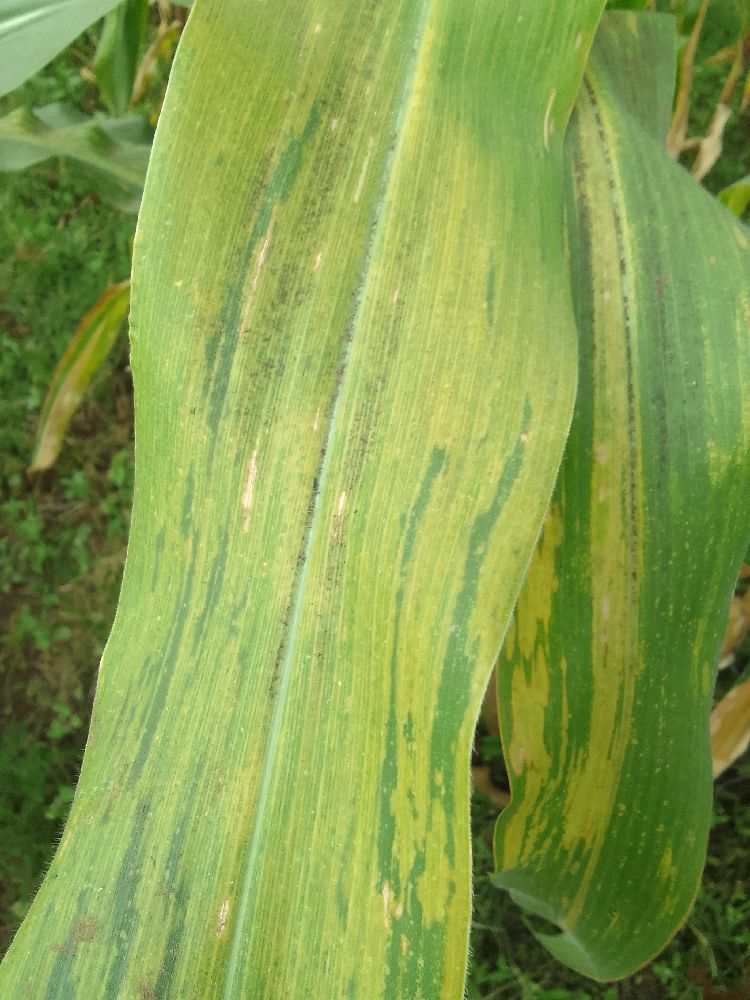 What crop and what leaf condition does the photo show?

maize, maize lethal necrosis
